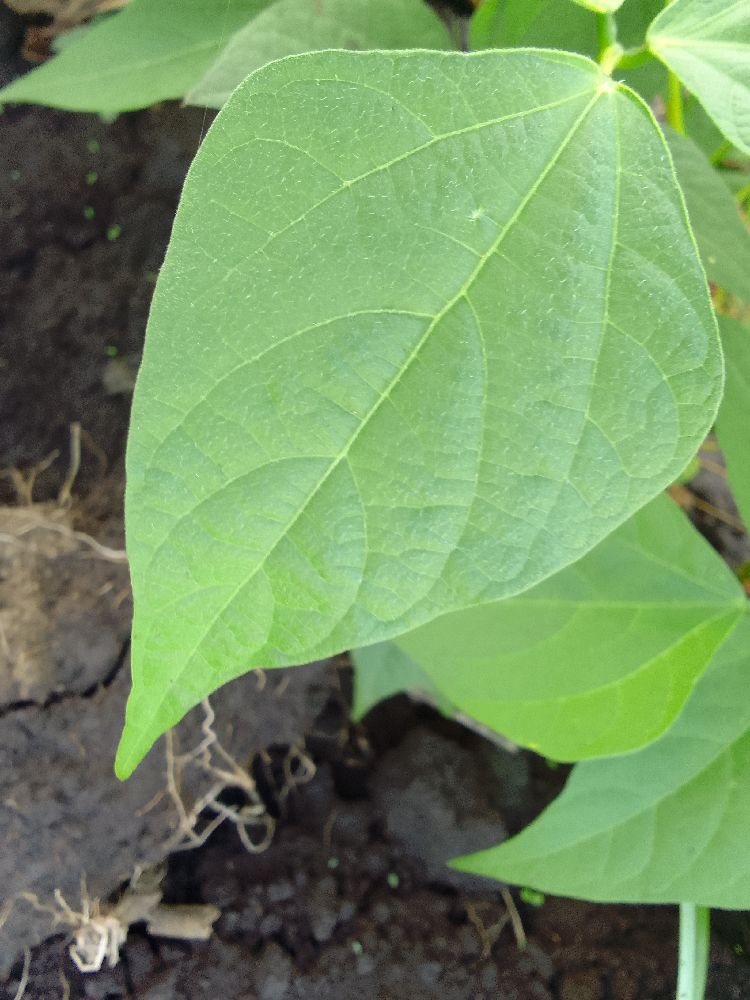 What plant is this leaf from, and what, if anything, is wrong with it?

common bean, healthy
